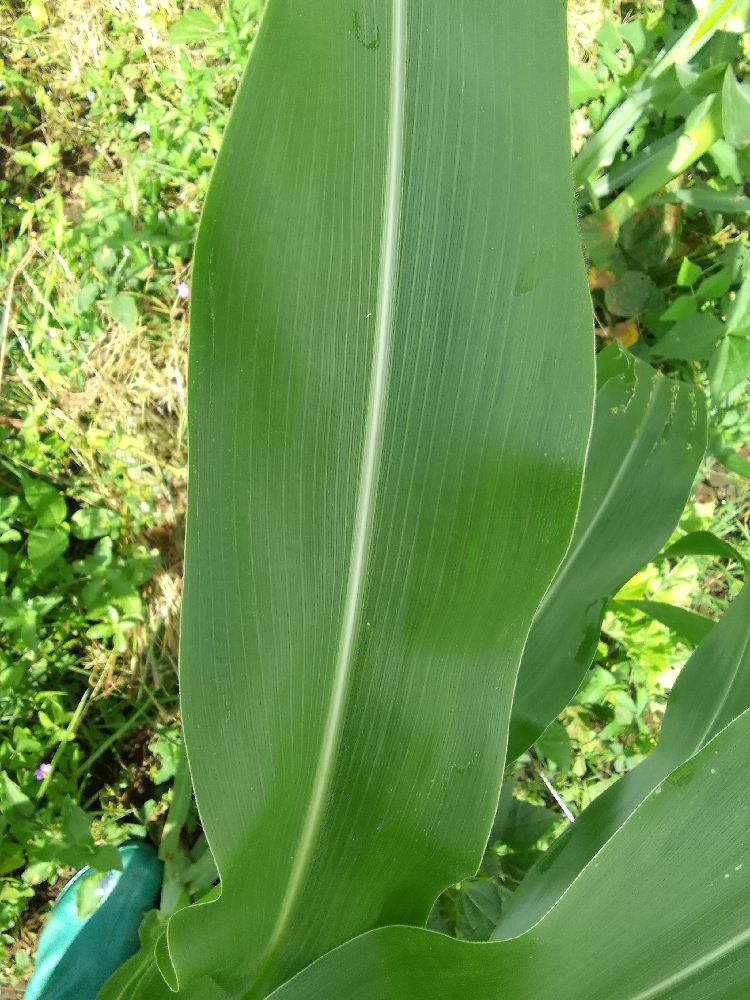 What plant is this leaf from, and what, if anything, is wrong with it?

maize, healthy
